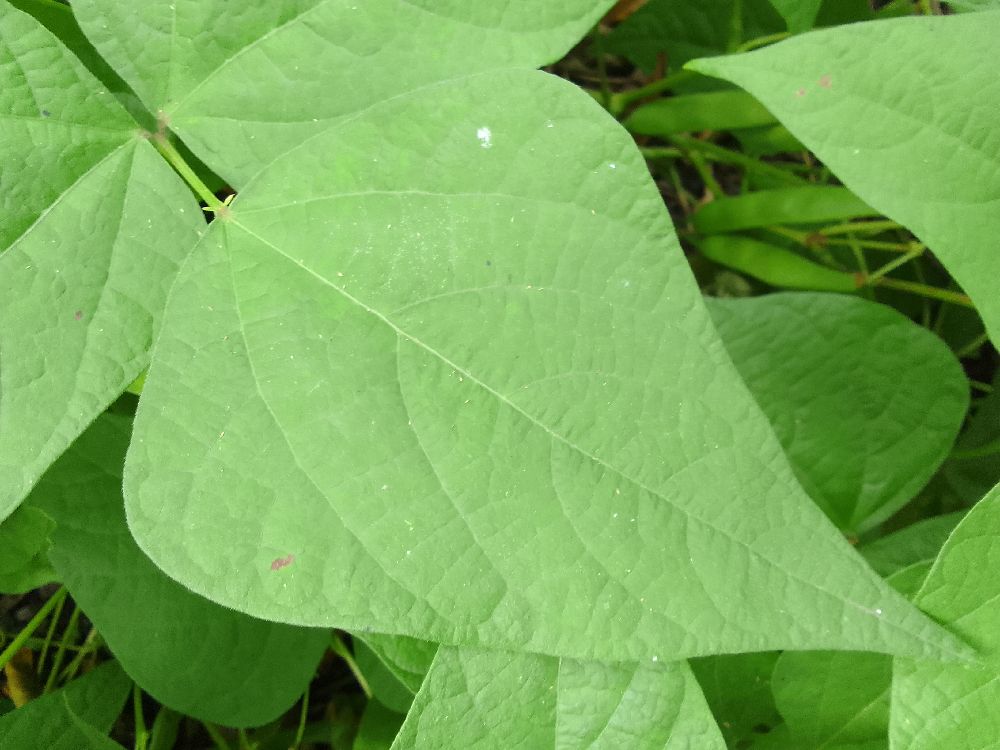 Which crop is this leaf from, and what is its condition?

common bean, healthy
